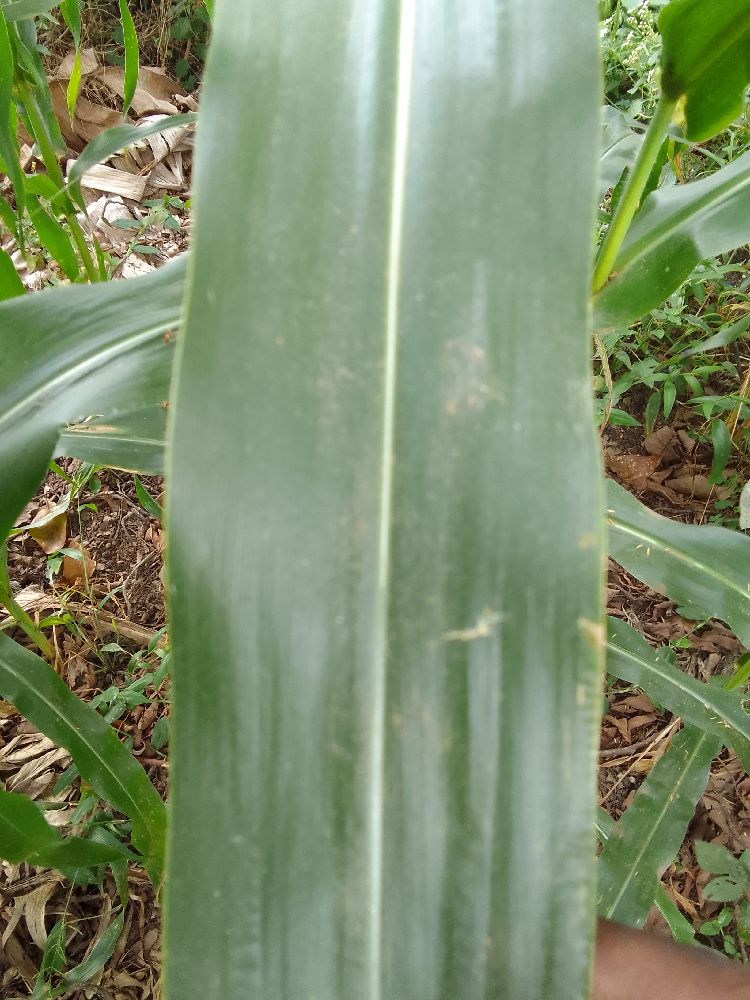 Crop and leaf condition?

maize, healthy
